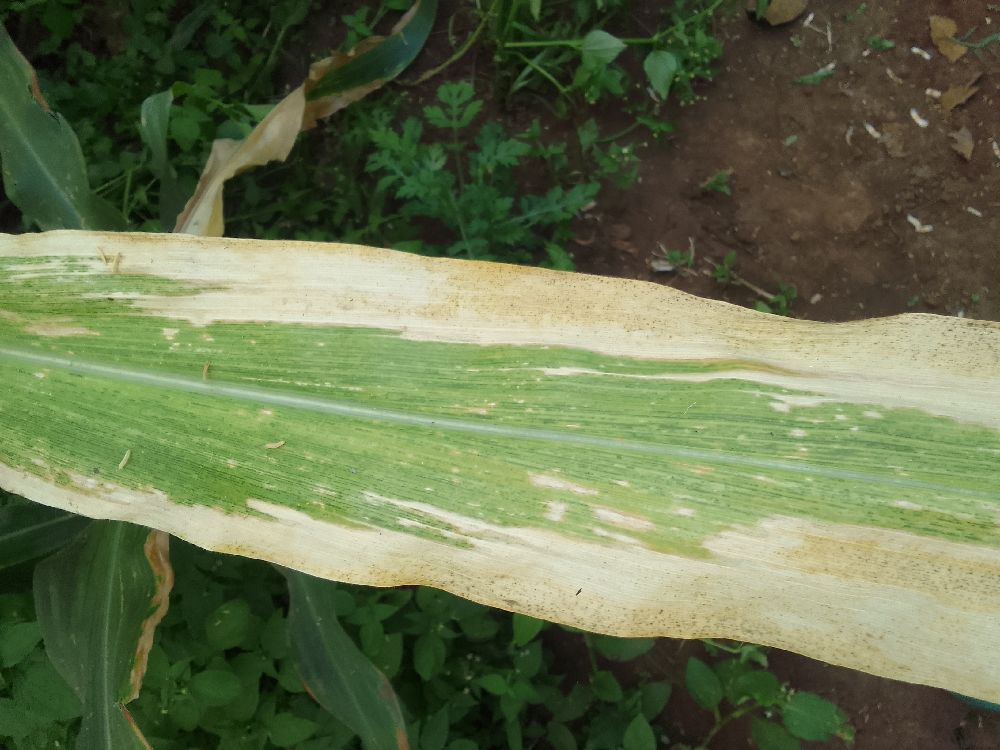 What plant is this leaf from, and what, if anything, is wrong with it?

maize, maize lethal necrosis
